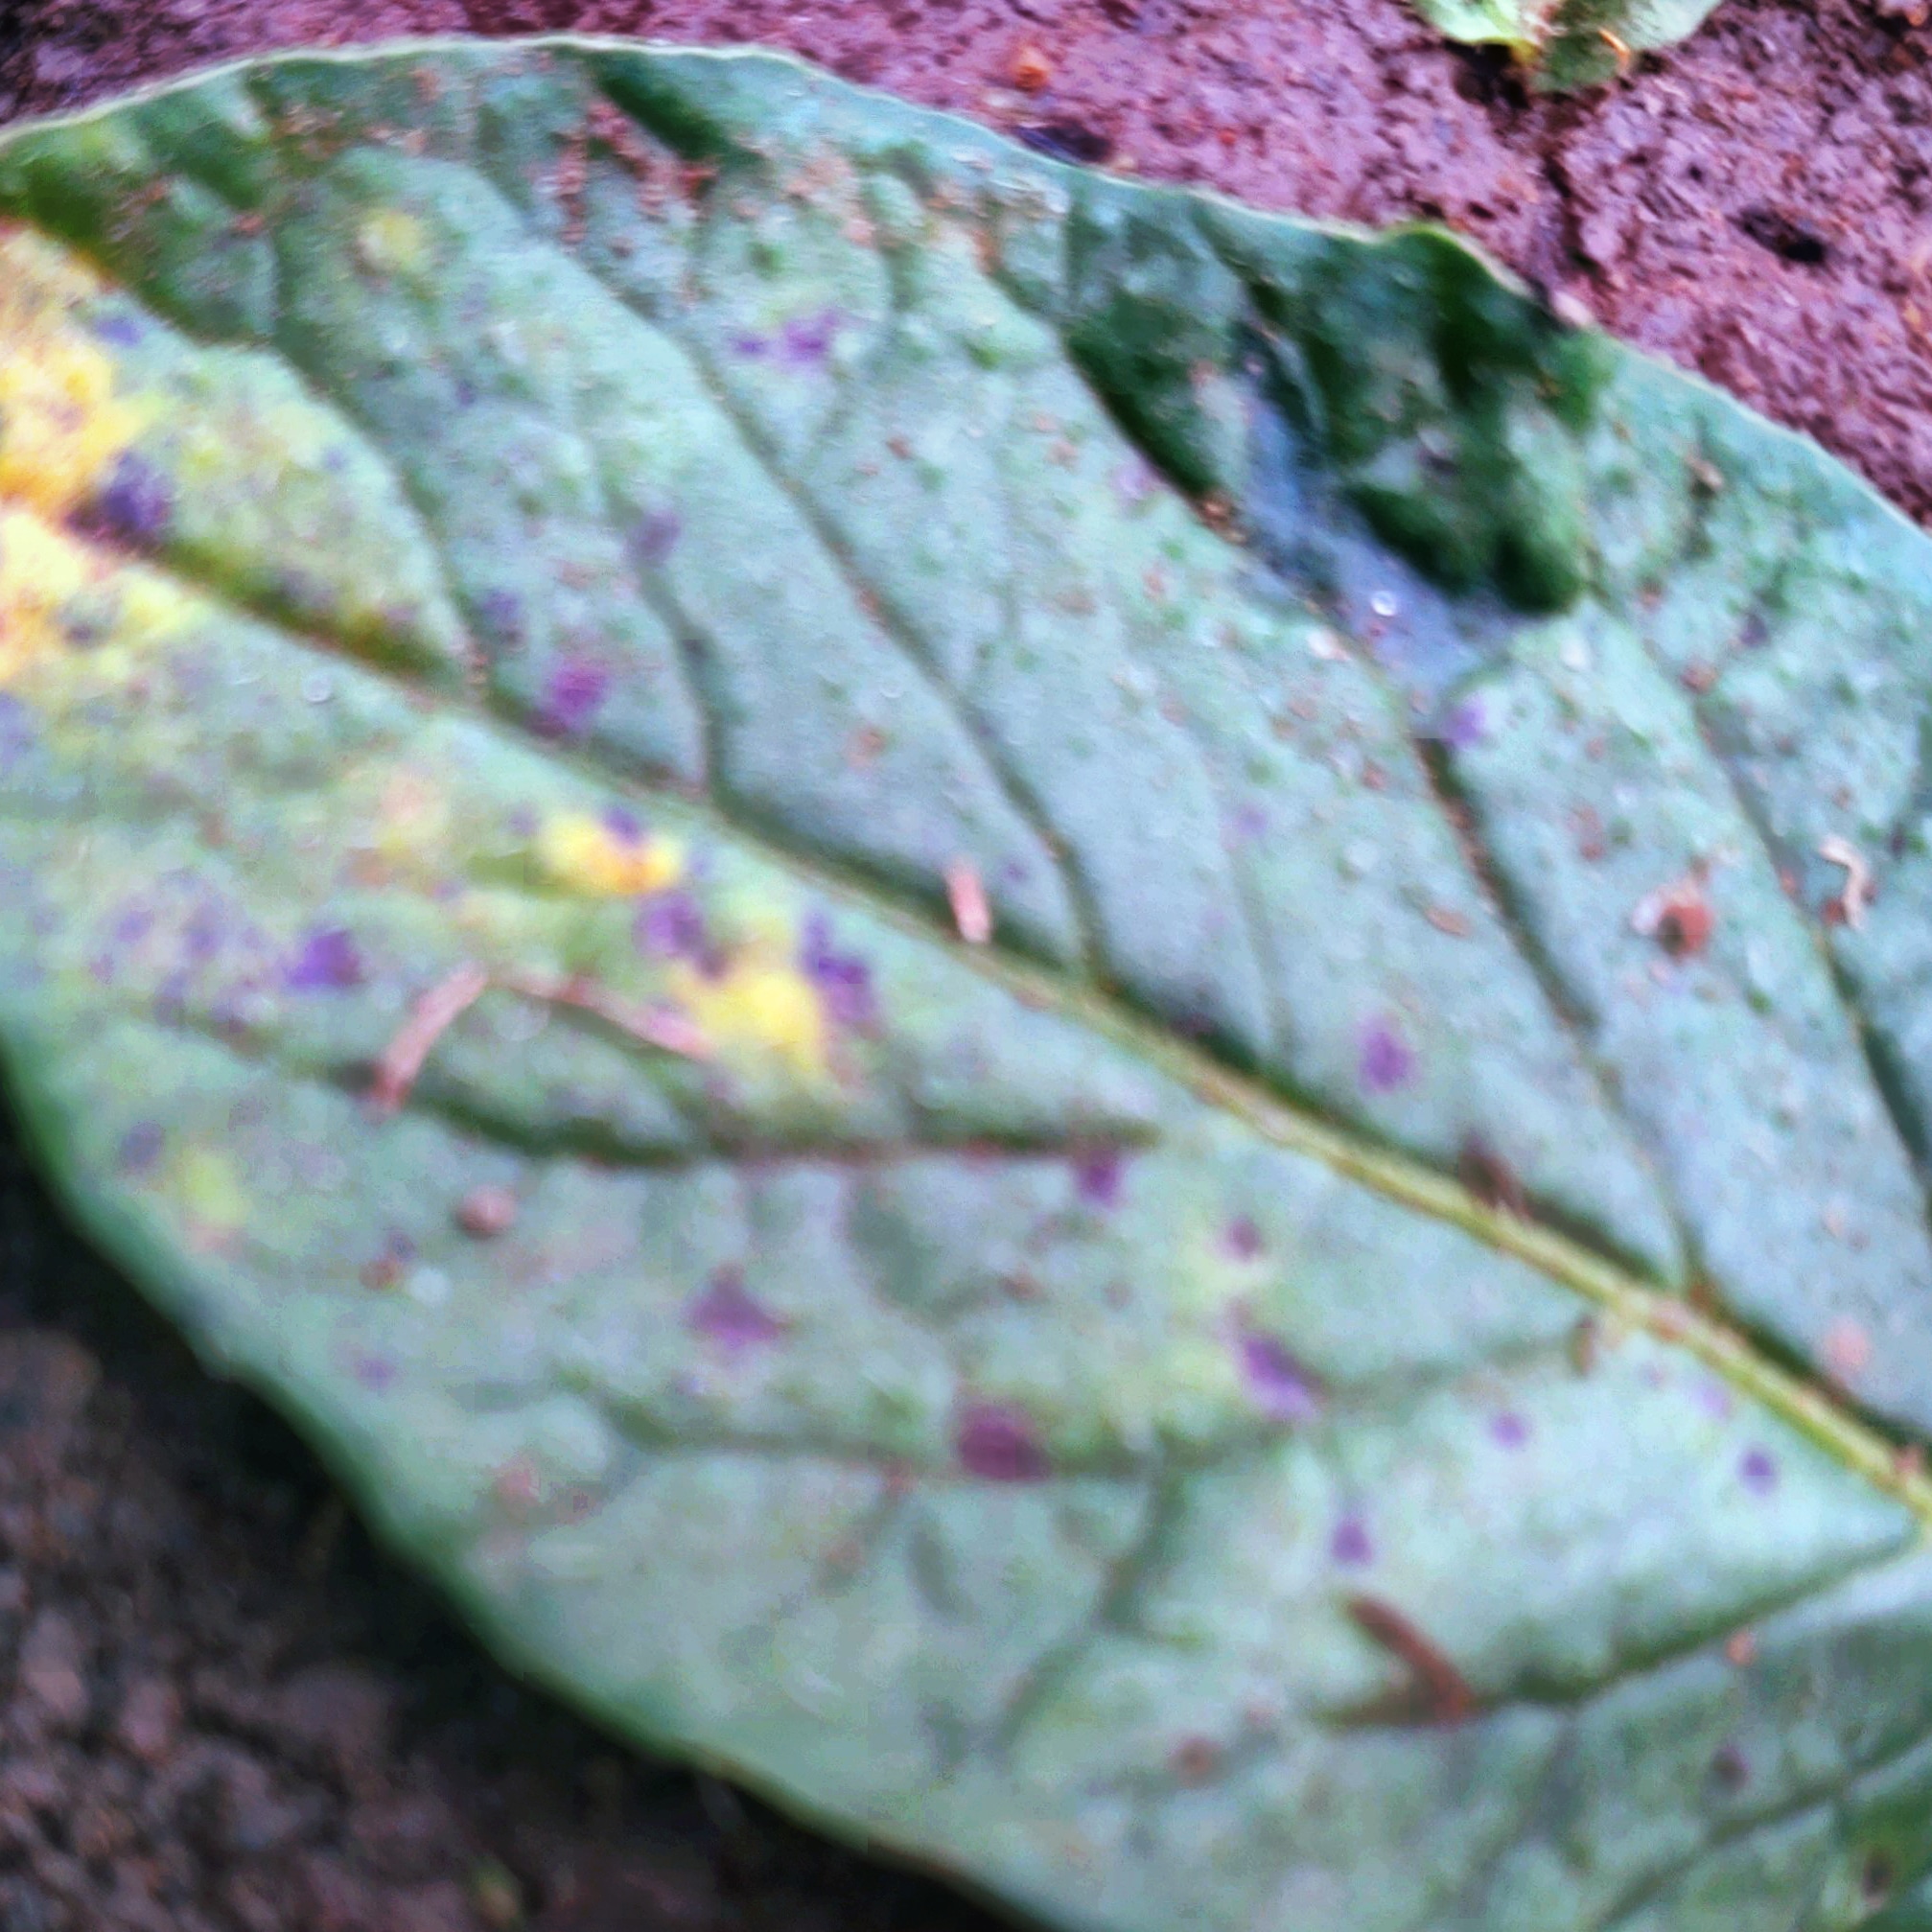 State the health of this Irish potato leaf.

late blight
